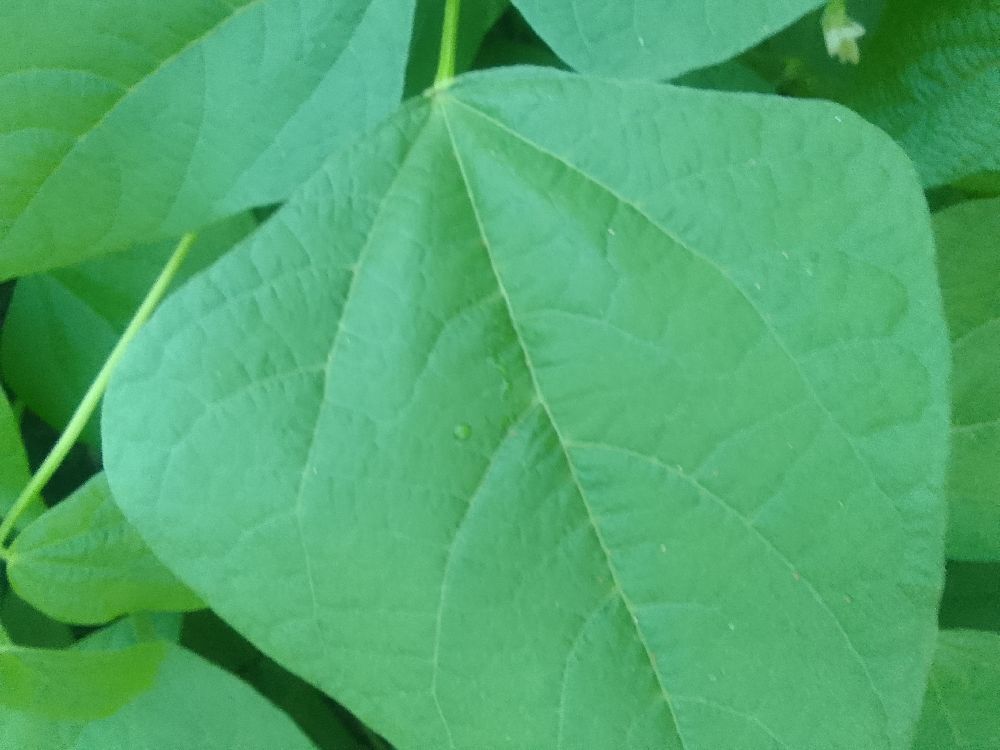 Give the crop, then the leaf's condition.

common bean, healthy
